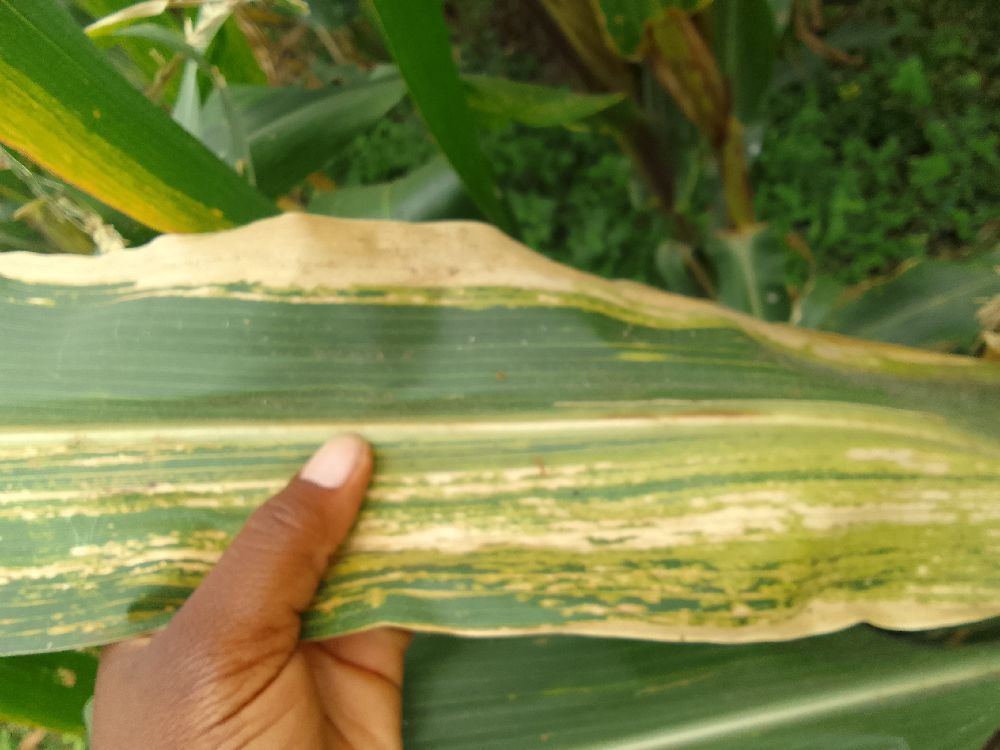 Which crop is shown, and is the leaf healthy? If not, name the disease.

maize, maize lethal necrosis
